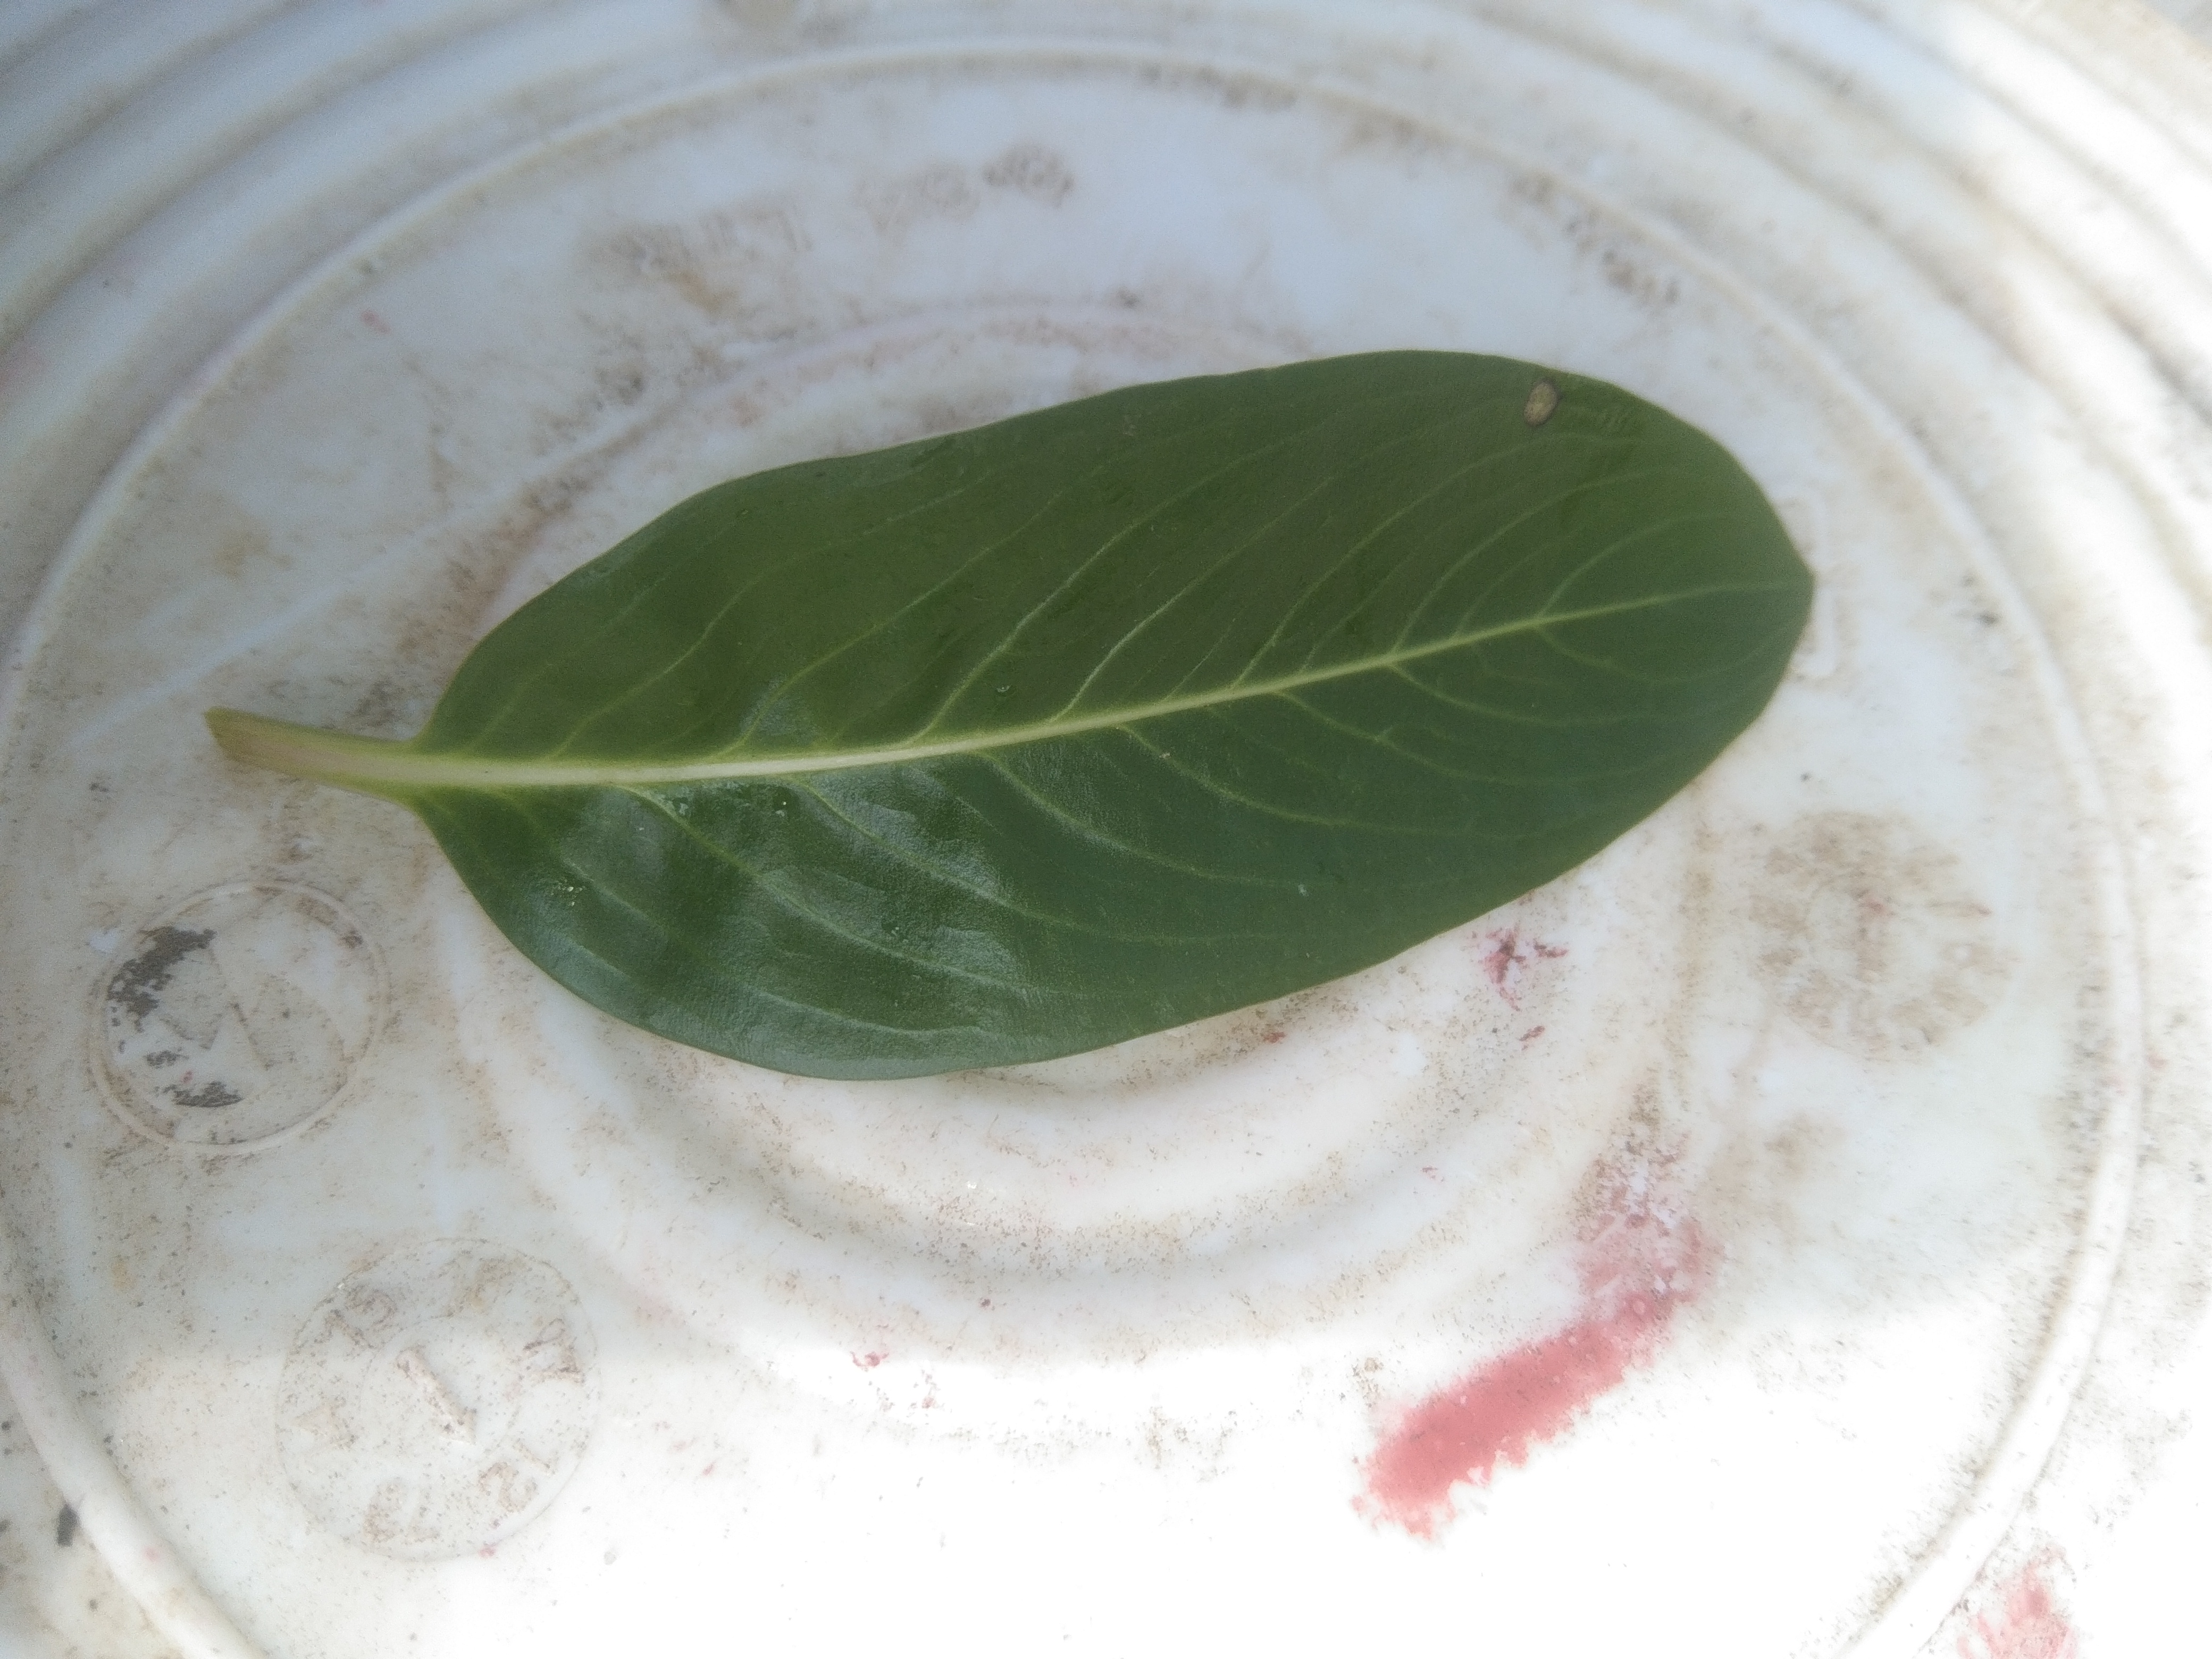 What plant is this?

rose periwinkle
